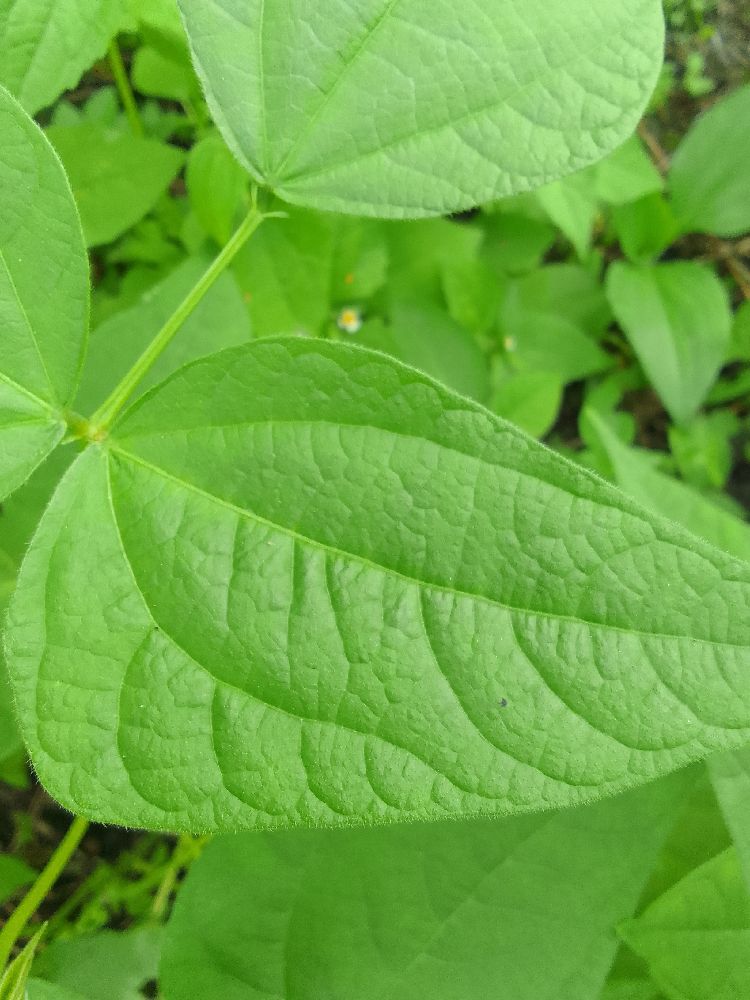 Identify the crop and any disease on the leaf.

common bean, healthy
